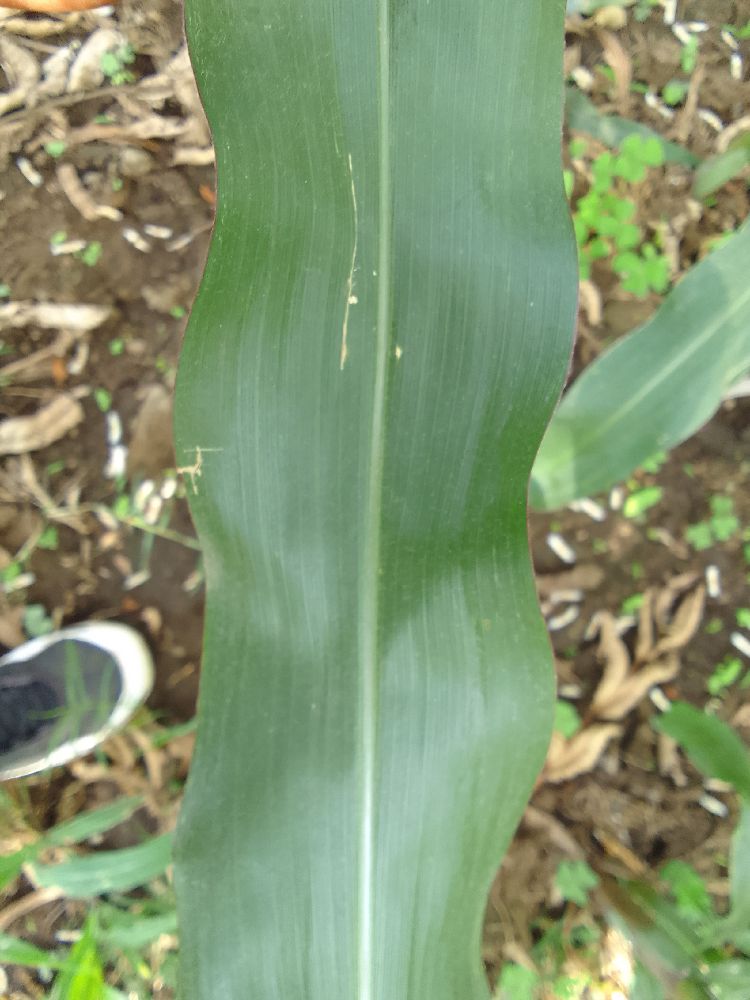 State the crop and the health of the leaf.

maize, healthy
